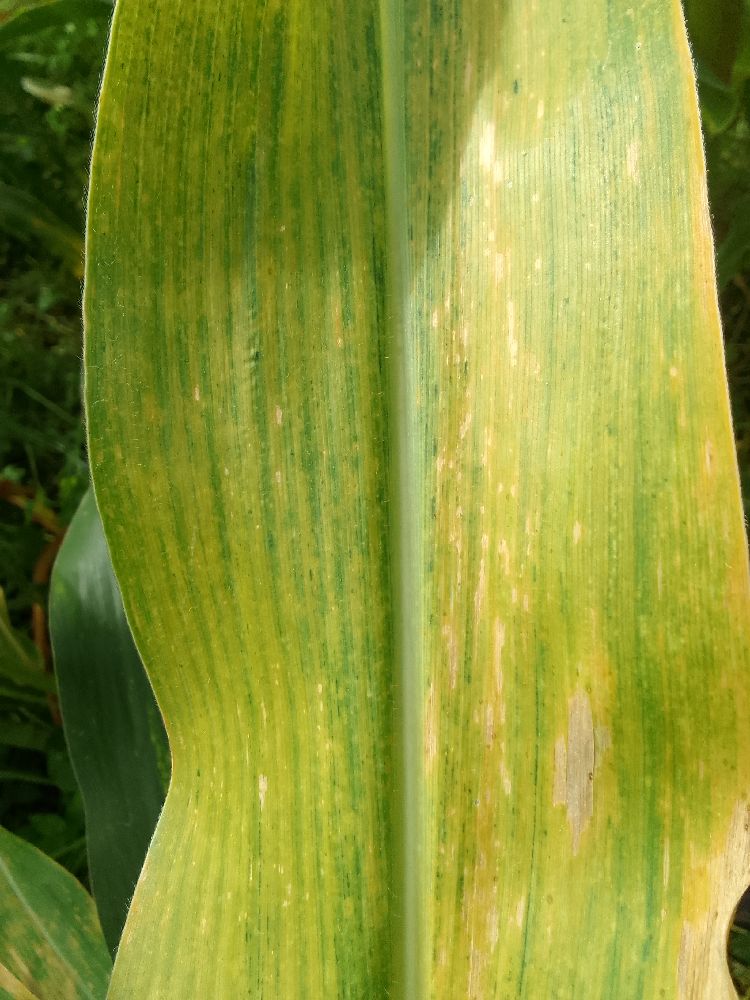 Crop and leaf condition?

maize, maize lethal necrosis
